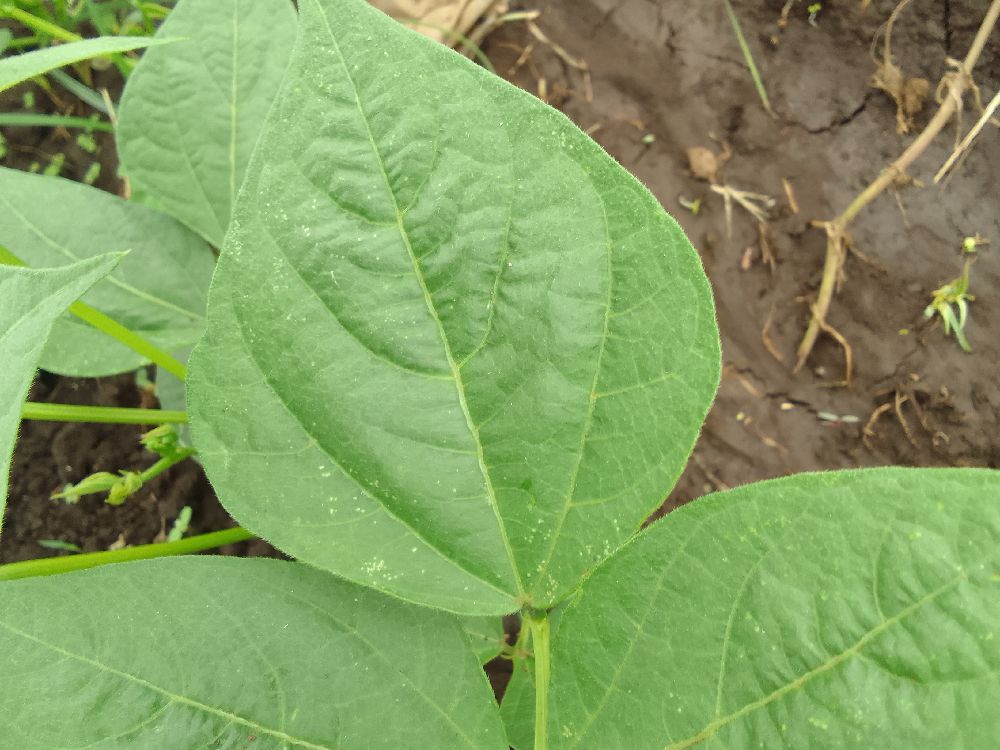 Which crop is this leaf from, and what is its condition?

common bean, healthy
